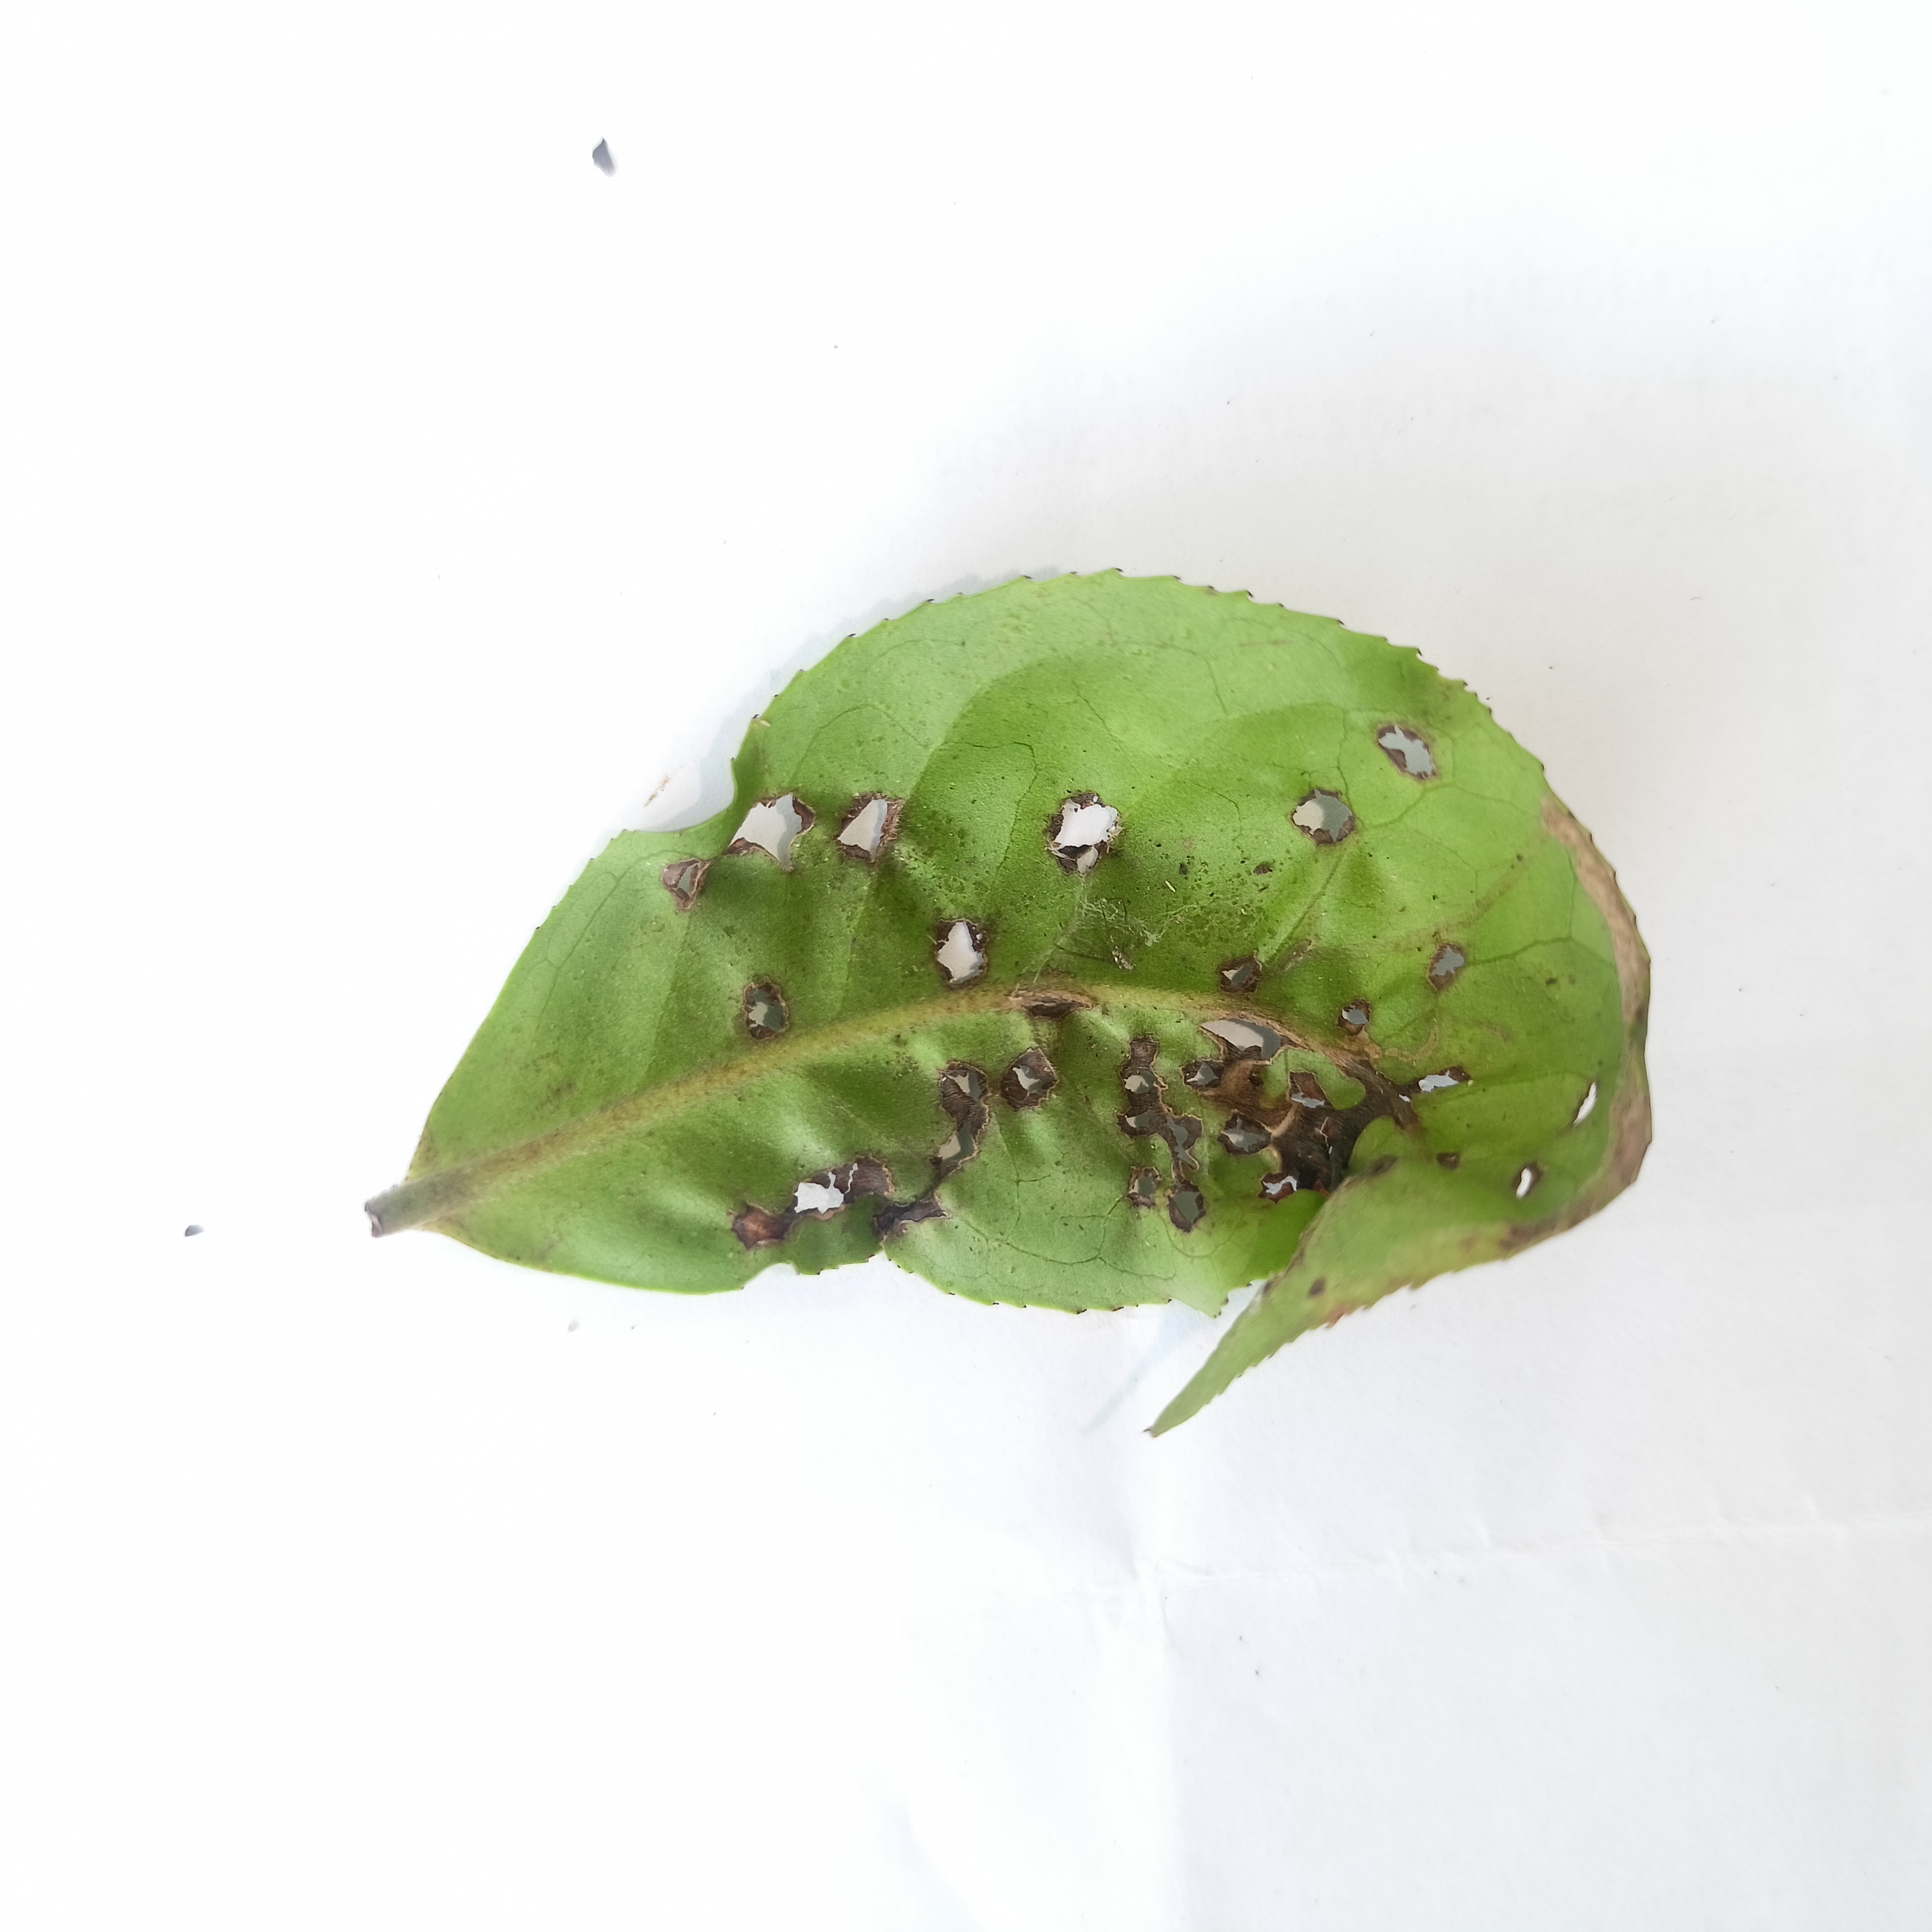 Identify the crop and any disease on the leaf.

tea, helopeltis
